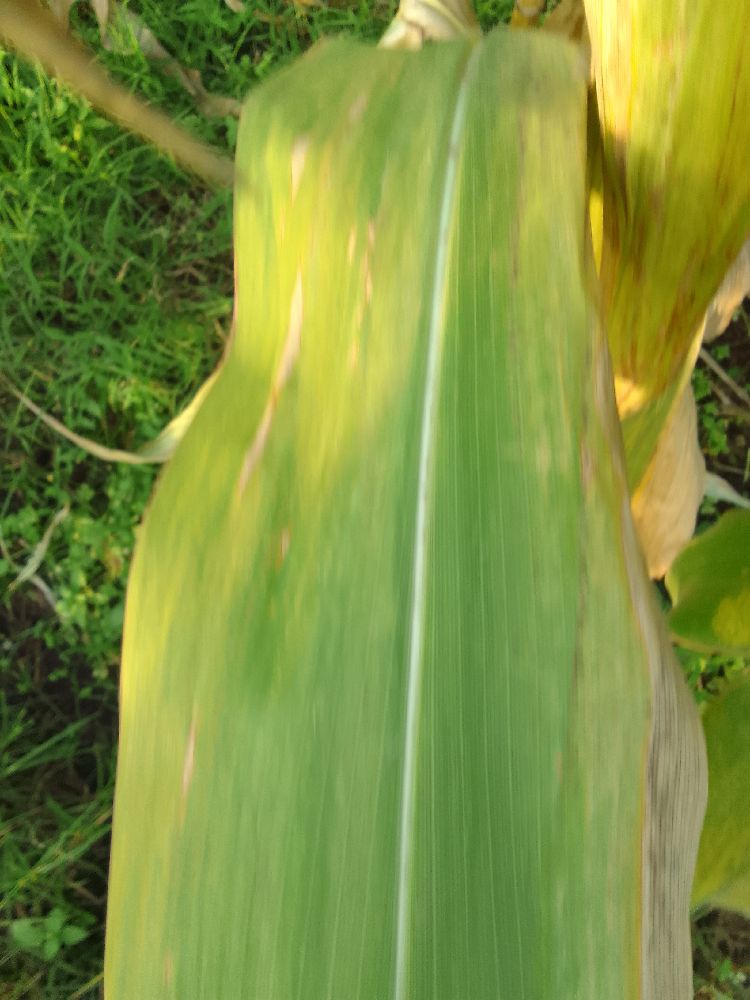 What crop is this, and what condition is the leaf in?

maize, maize lethal necrosis
